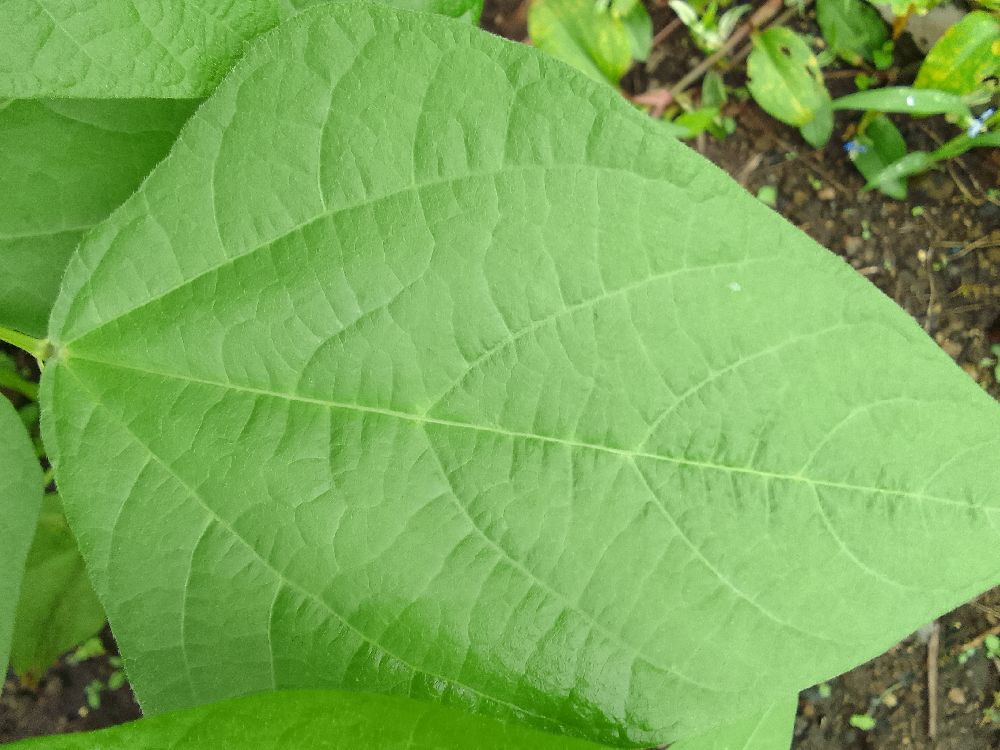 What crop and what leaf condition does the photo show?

common bean, healthy
